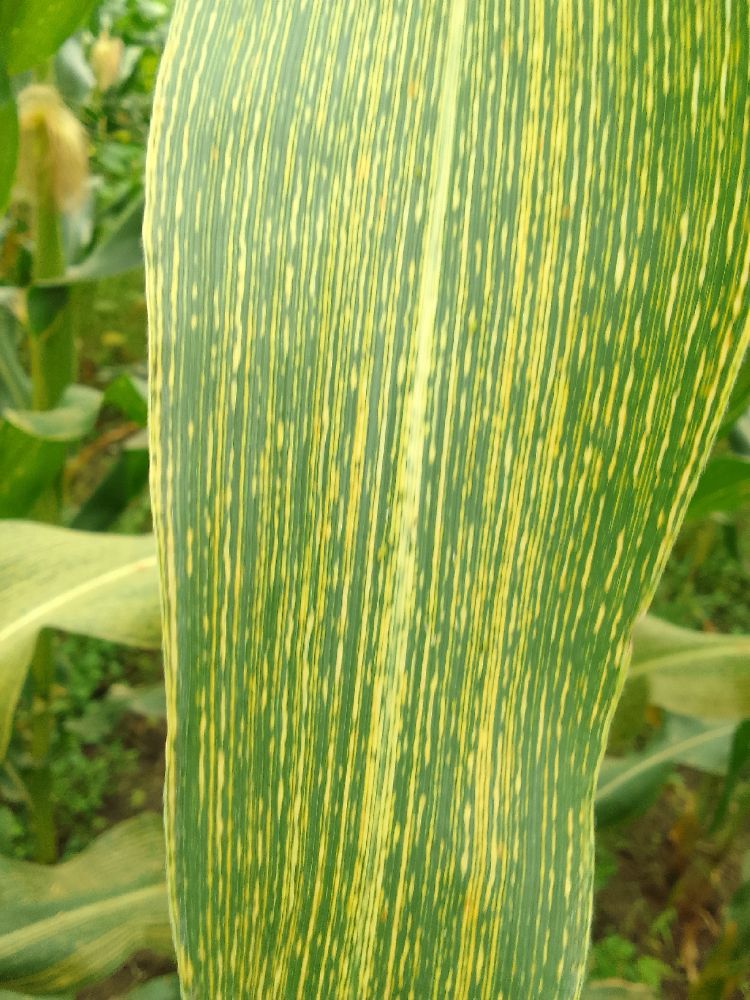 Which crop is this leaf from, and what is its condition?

maize, maize streak virus
